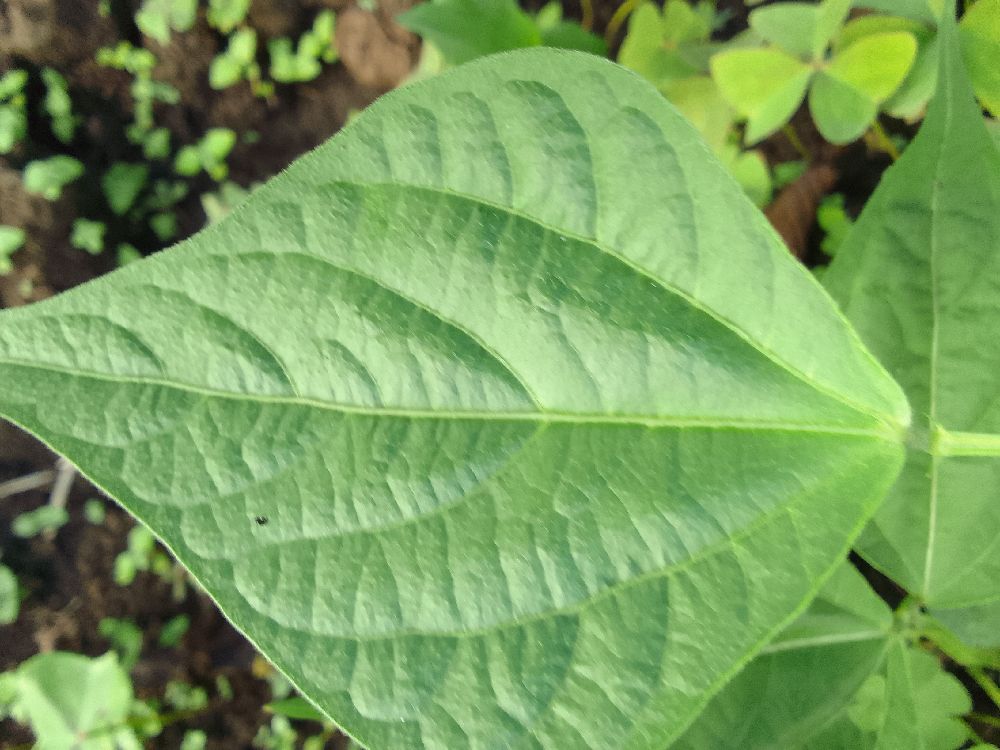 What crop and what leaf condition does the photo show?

common bean, healthy
